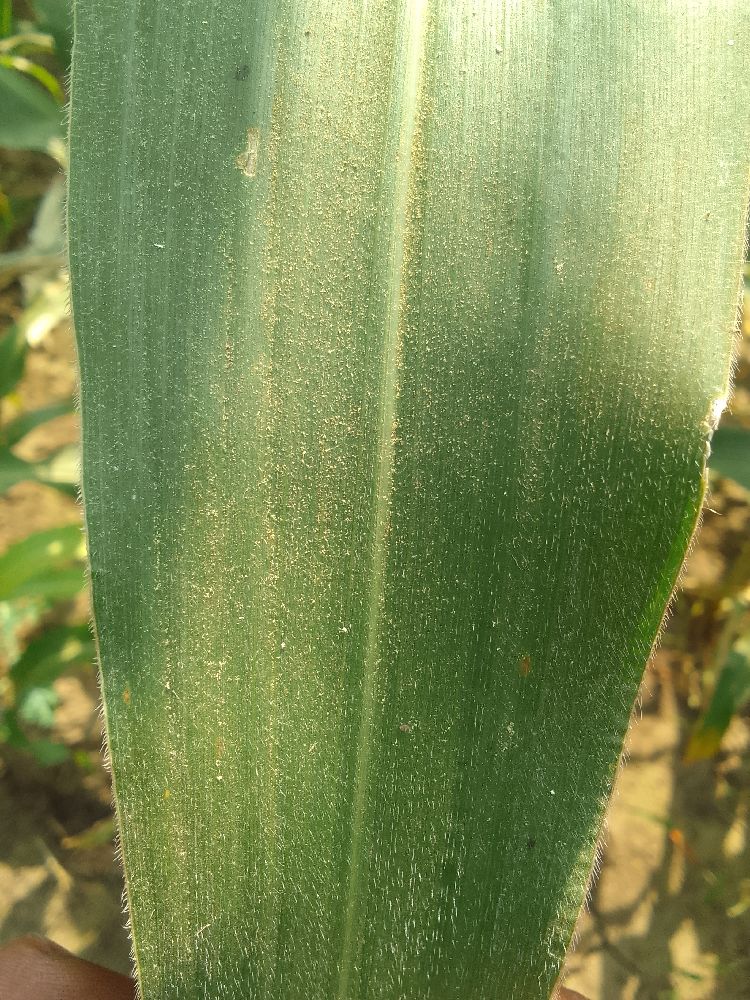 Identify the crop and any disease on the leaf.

maize, healthy
